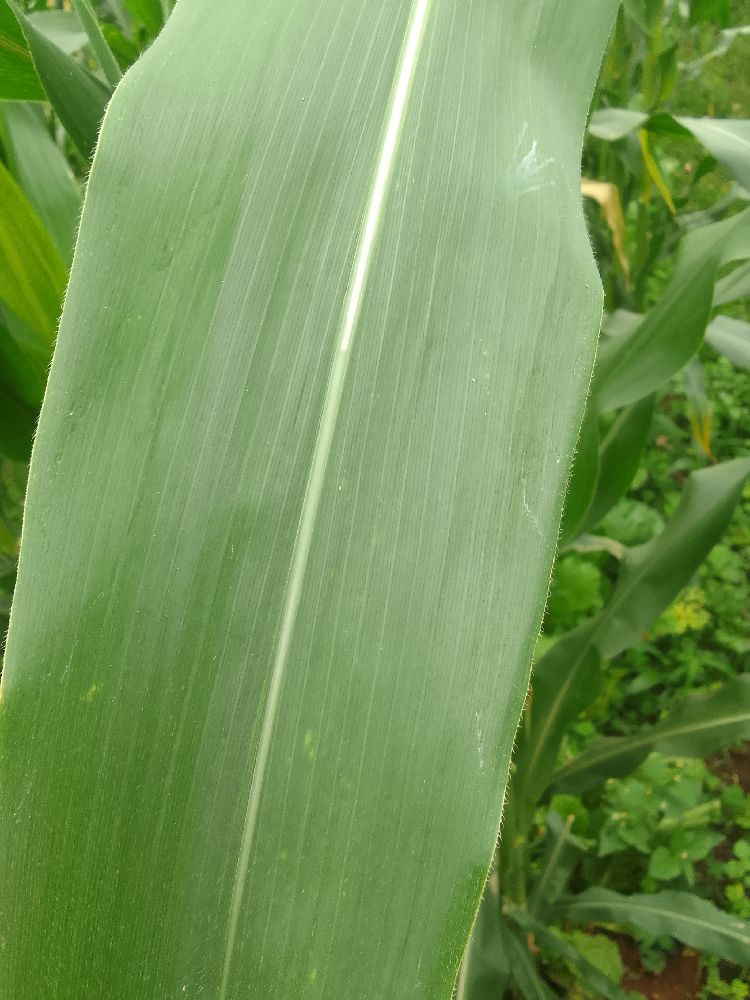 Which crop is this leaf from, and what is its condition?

maize, healthy
